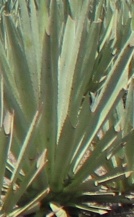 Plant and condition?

agave, healthy
